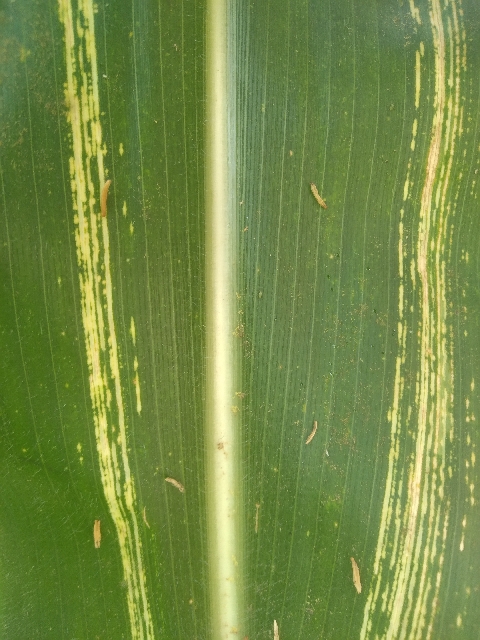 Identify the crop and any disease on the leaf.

maize, maize streak virus
